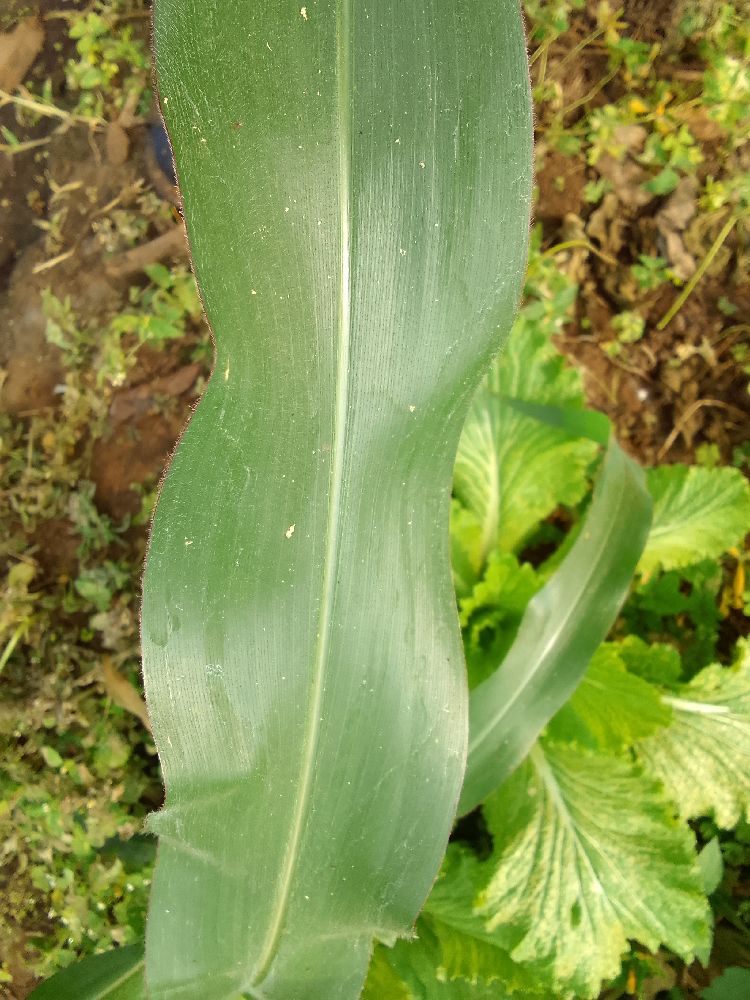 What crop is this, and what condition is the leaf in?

maize, healthy
